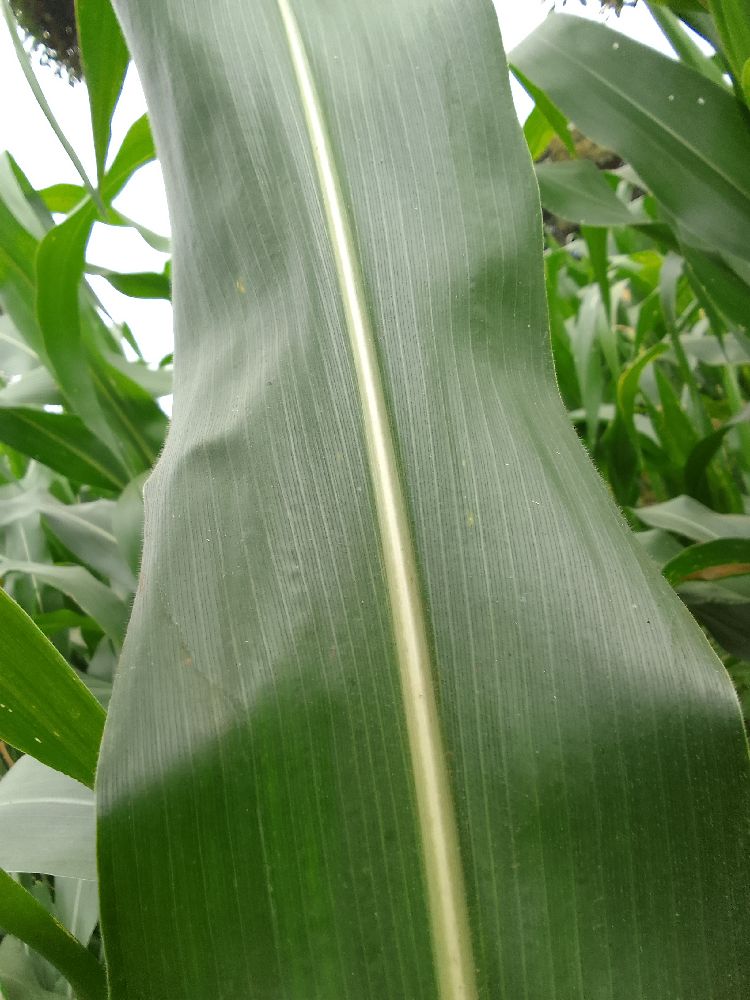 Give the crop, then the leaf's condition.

maize, healthy
